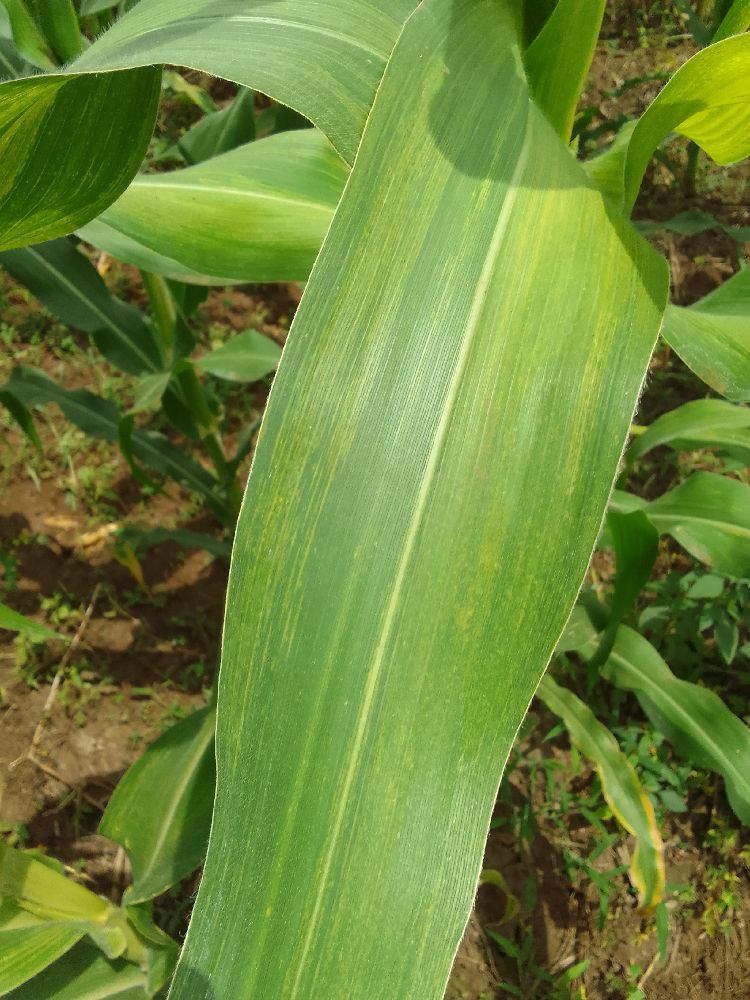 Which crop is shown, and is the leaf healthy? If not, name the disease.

maize, maize lethal necrosis
